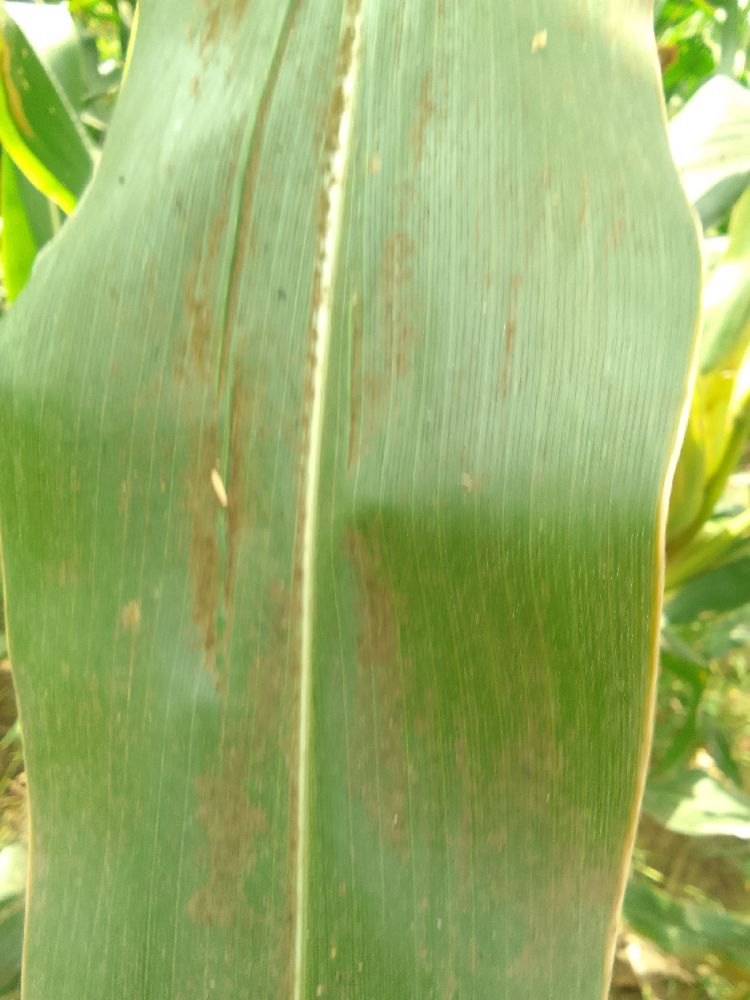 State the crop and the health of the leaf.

maize, healthy
